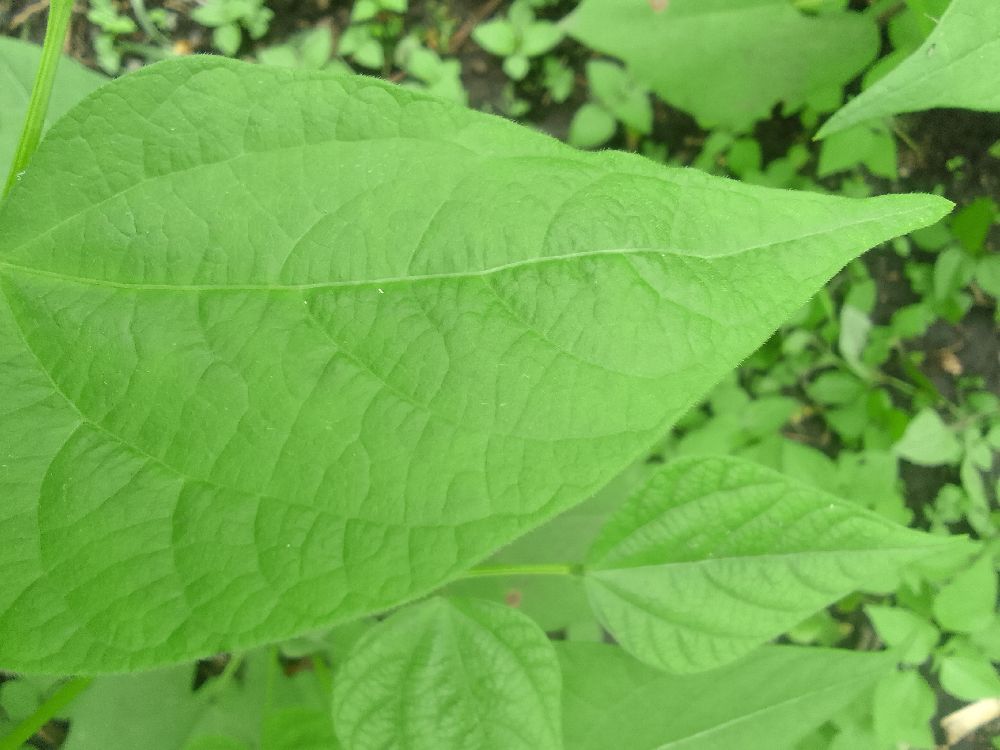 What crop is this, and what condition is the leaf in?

common bean, healthy
